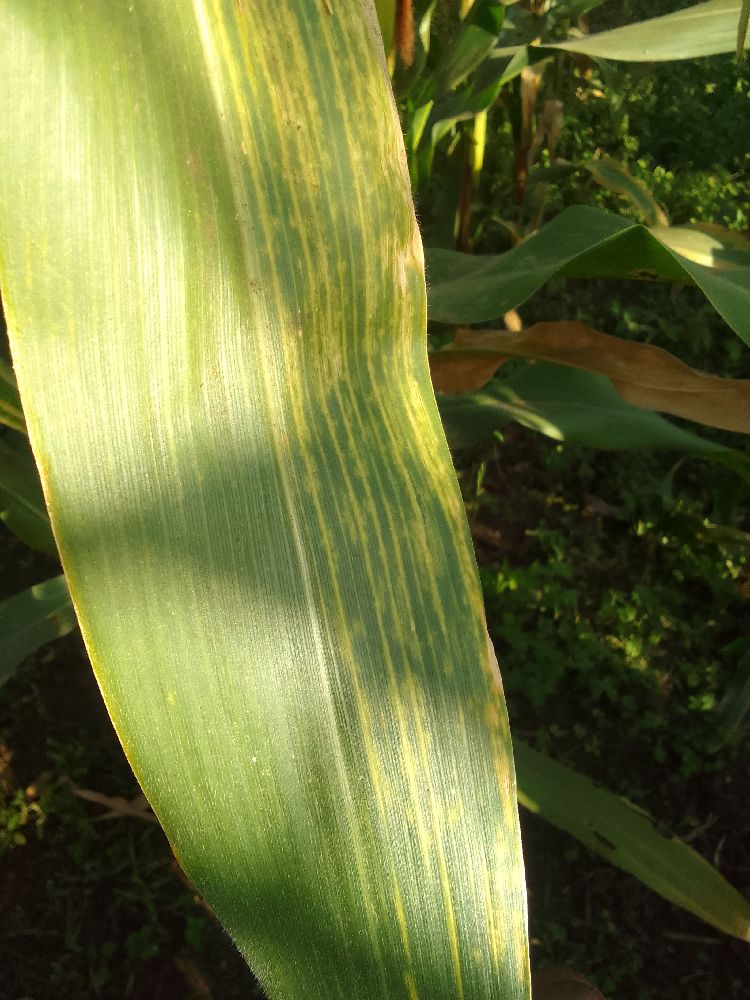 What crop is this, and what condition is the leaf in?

maize, maize lethal necrosis
